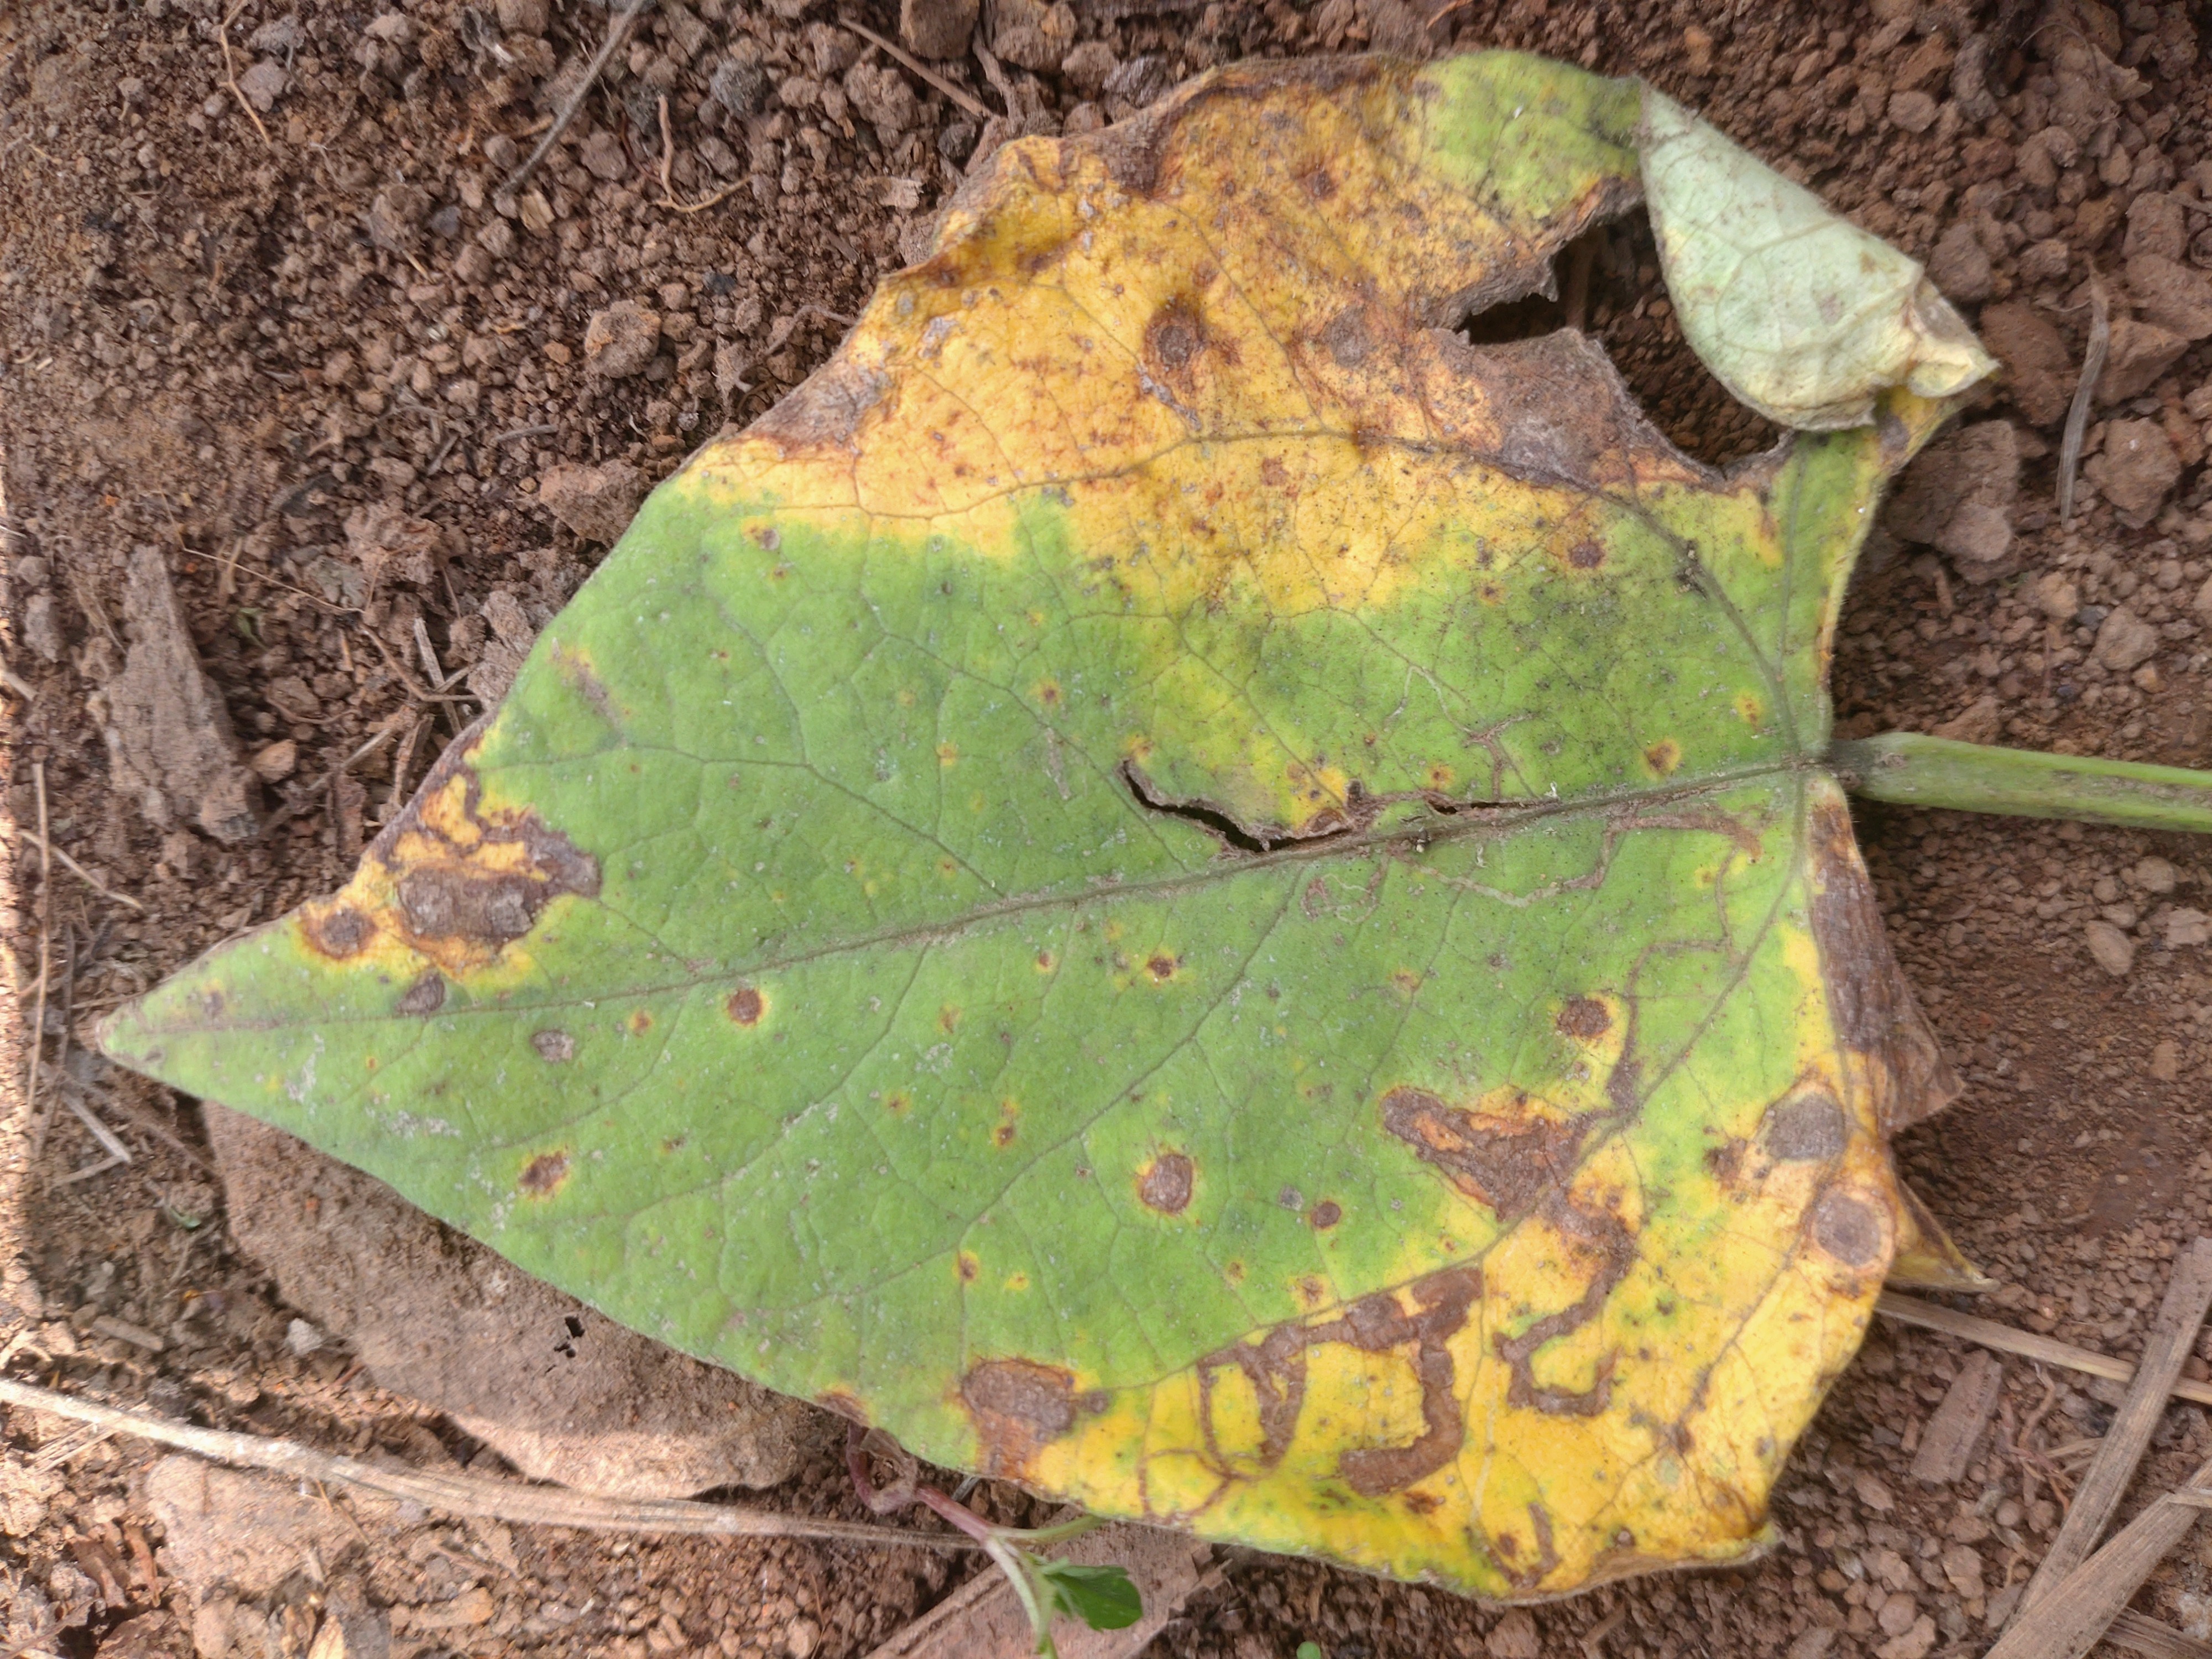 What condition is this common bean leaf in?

rust
